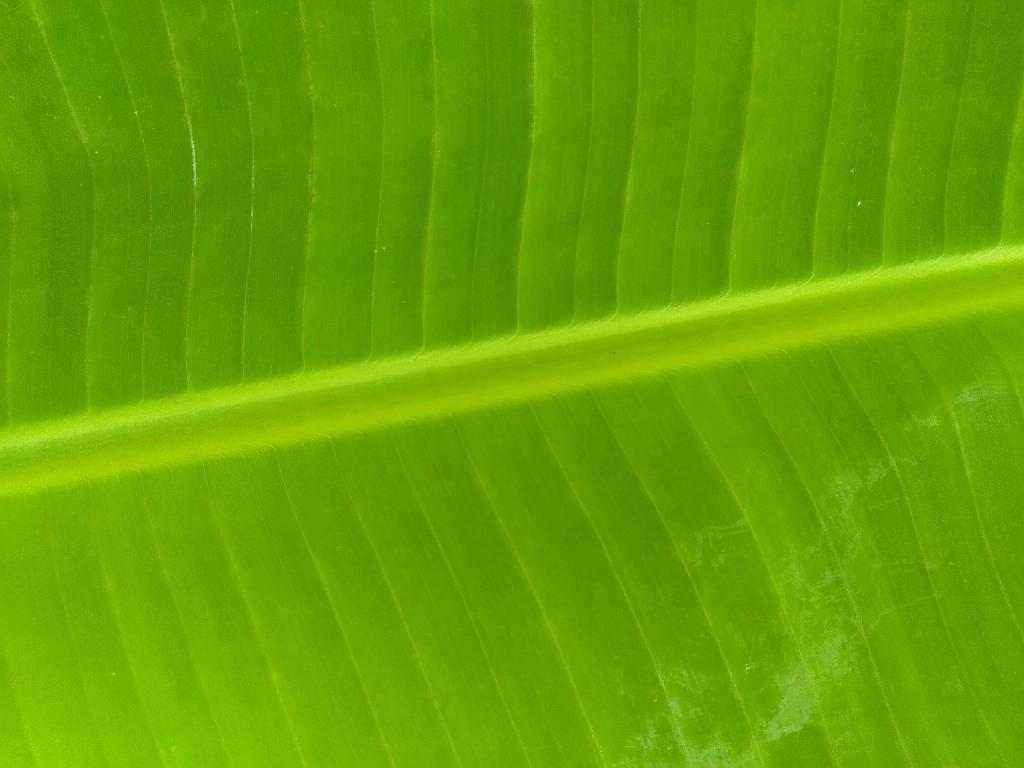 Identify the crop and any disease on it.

banana, healthy
